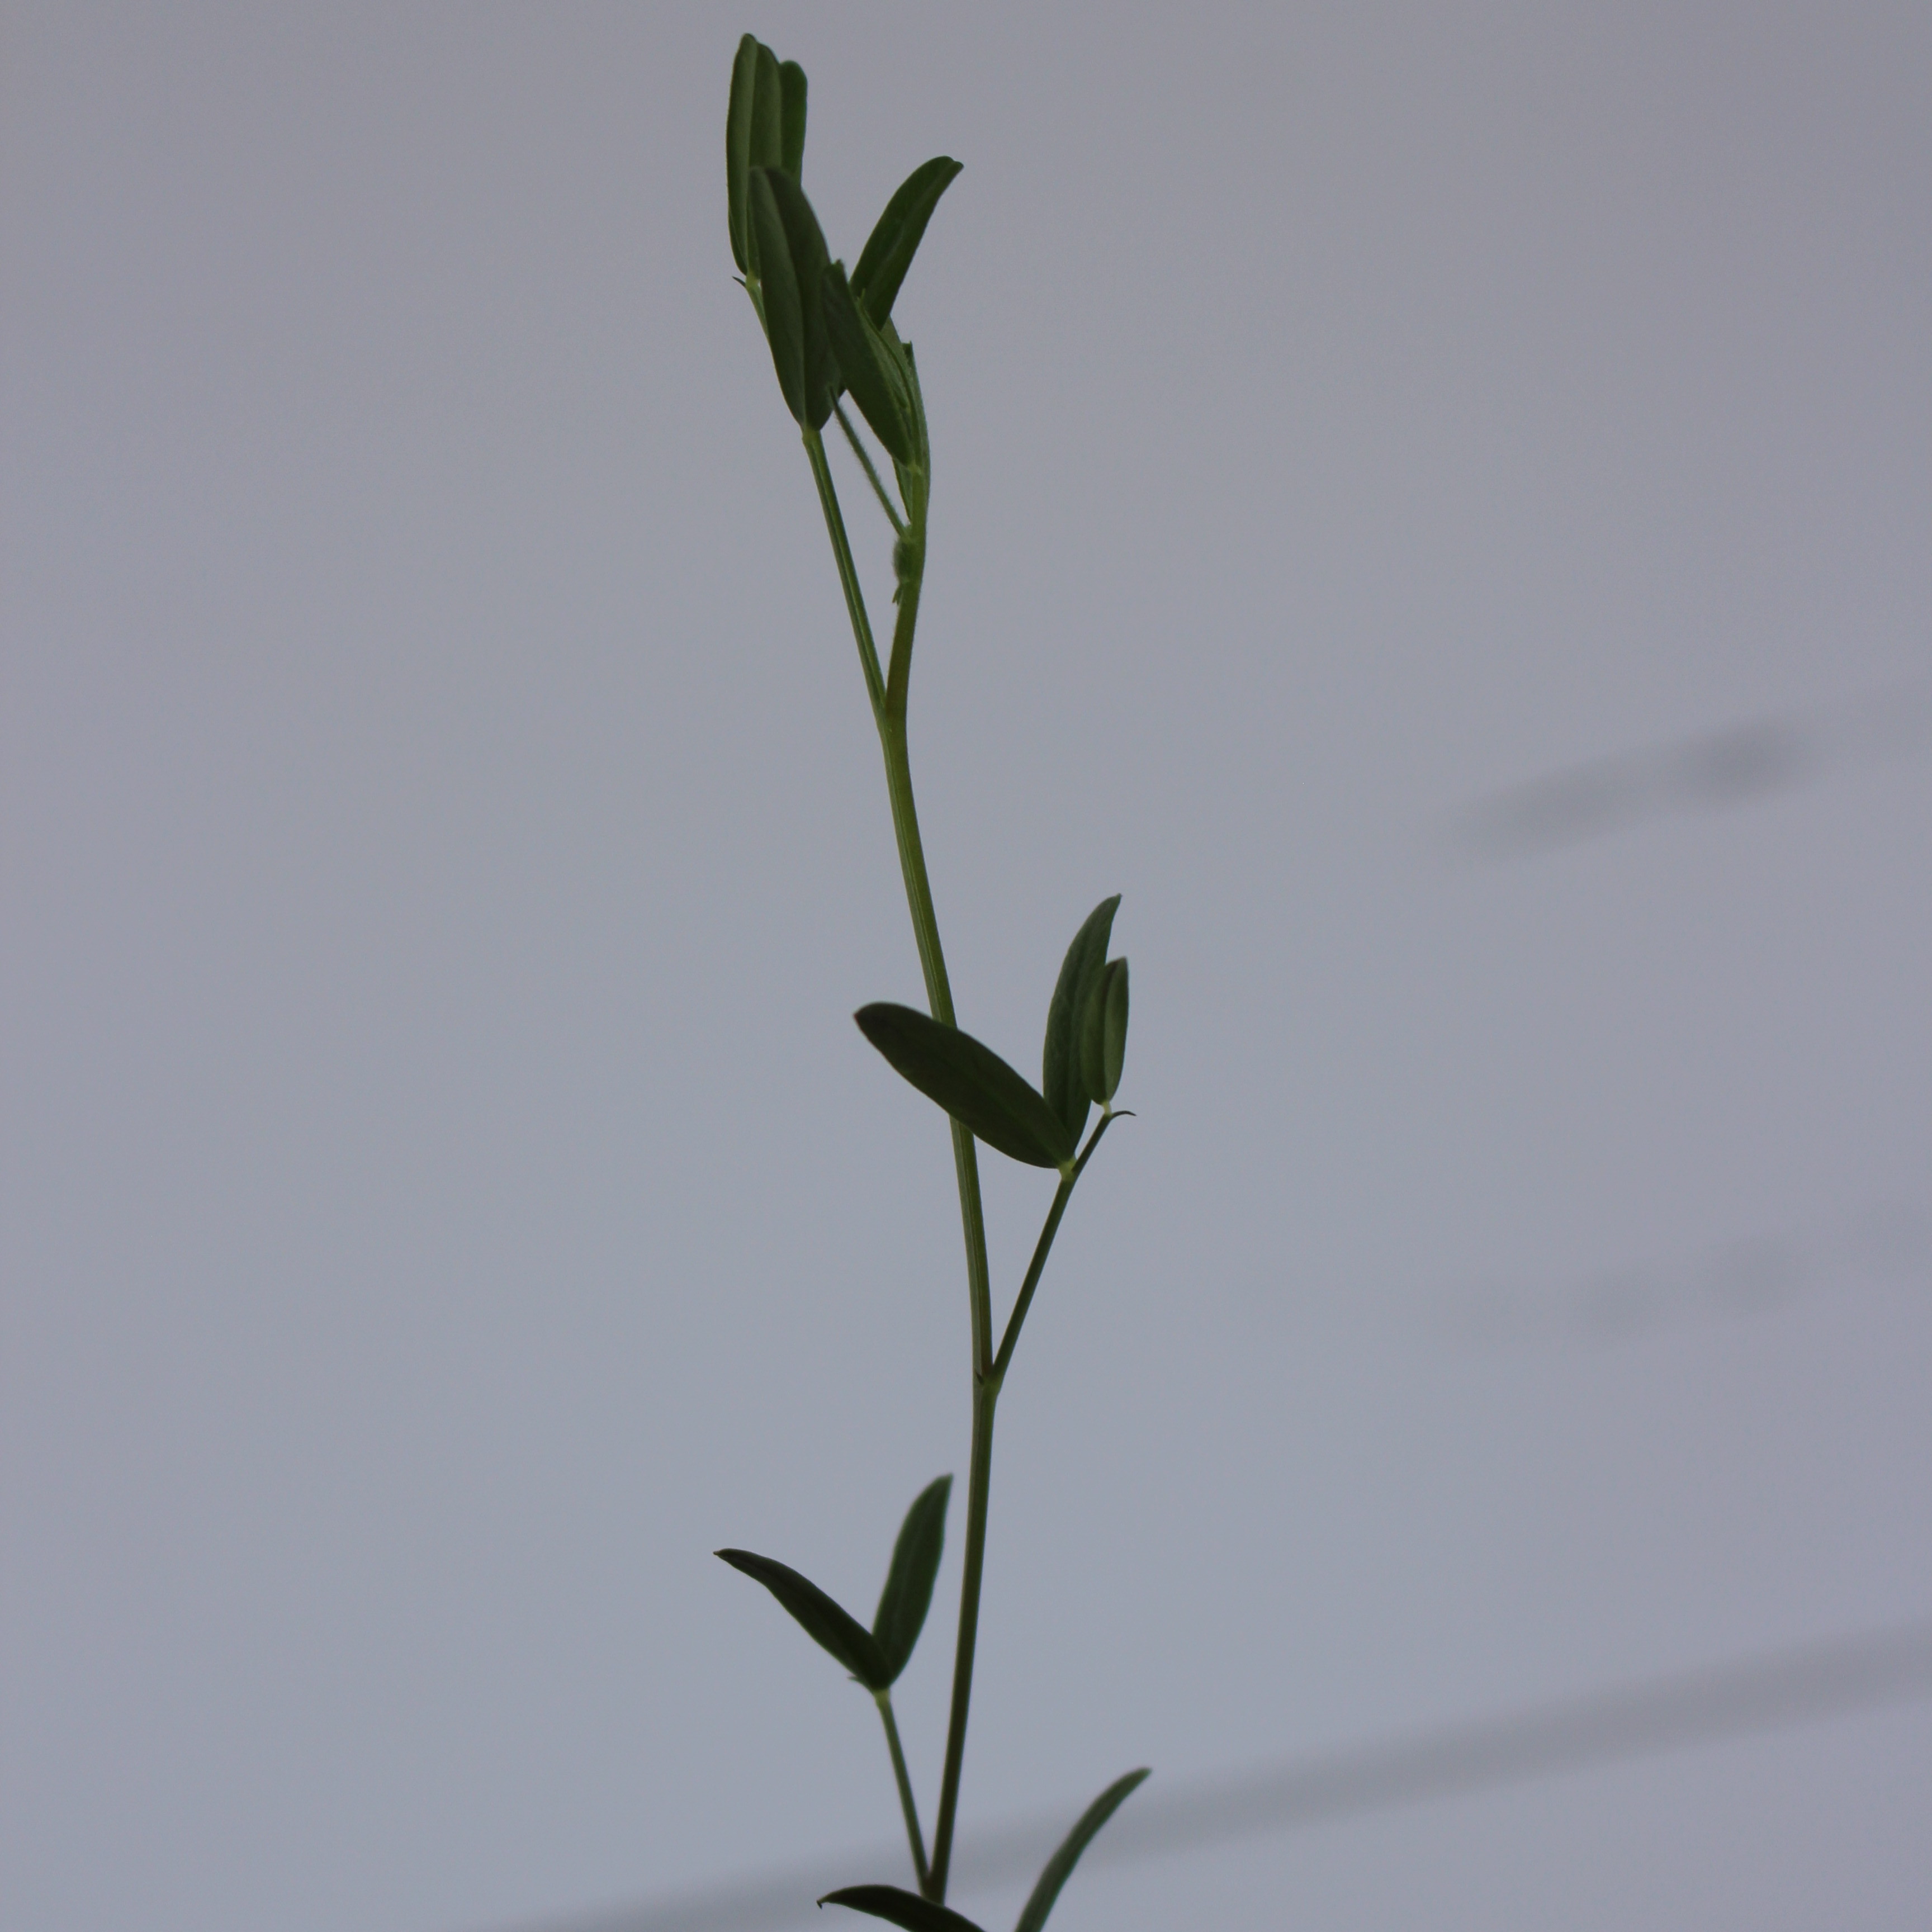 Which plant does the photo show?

Vicia sativa
